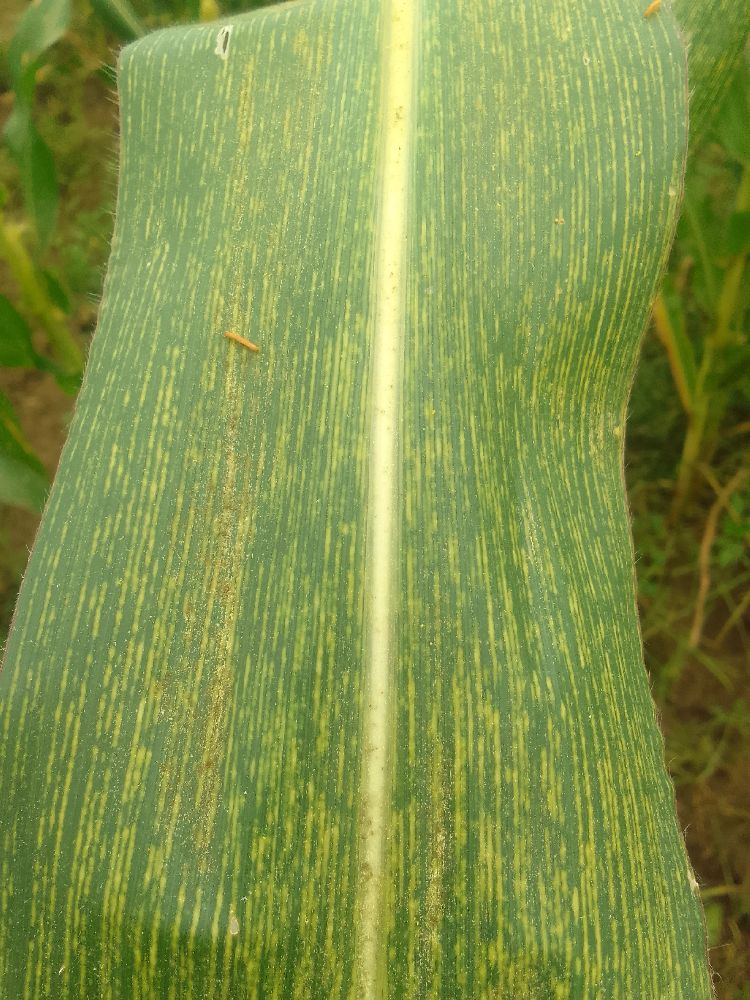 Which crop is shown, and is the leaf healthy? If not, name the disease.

maize, maize streak virus
